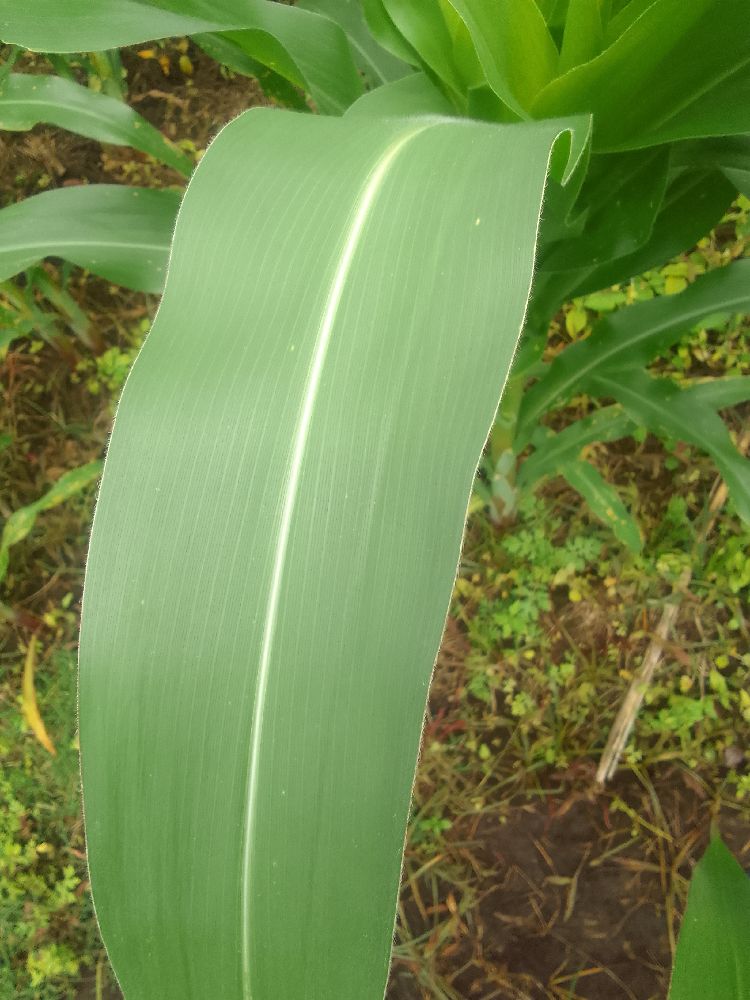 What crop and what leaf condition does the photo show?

maize, healthy
